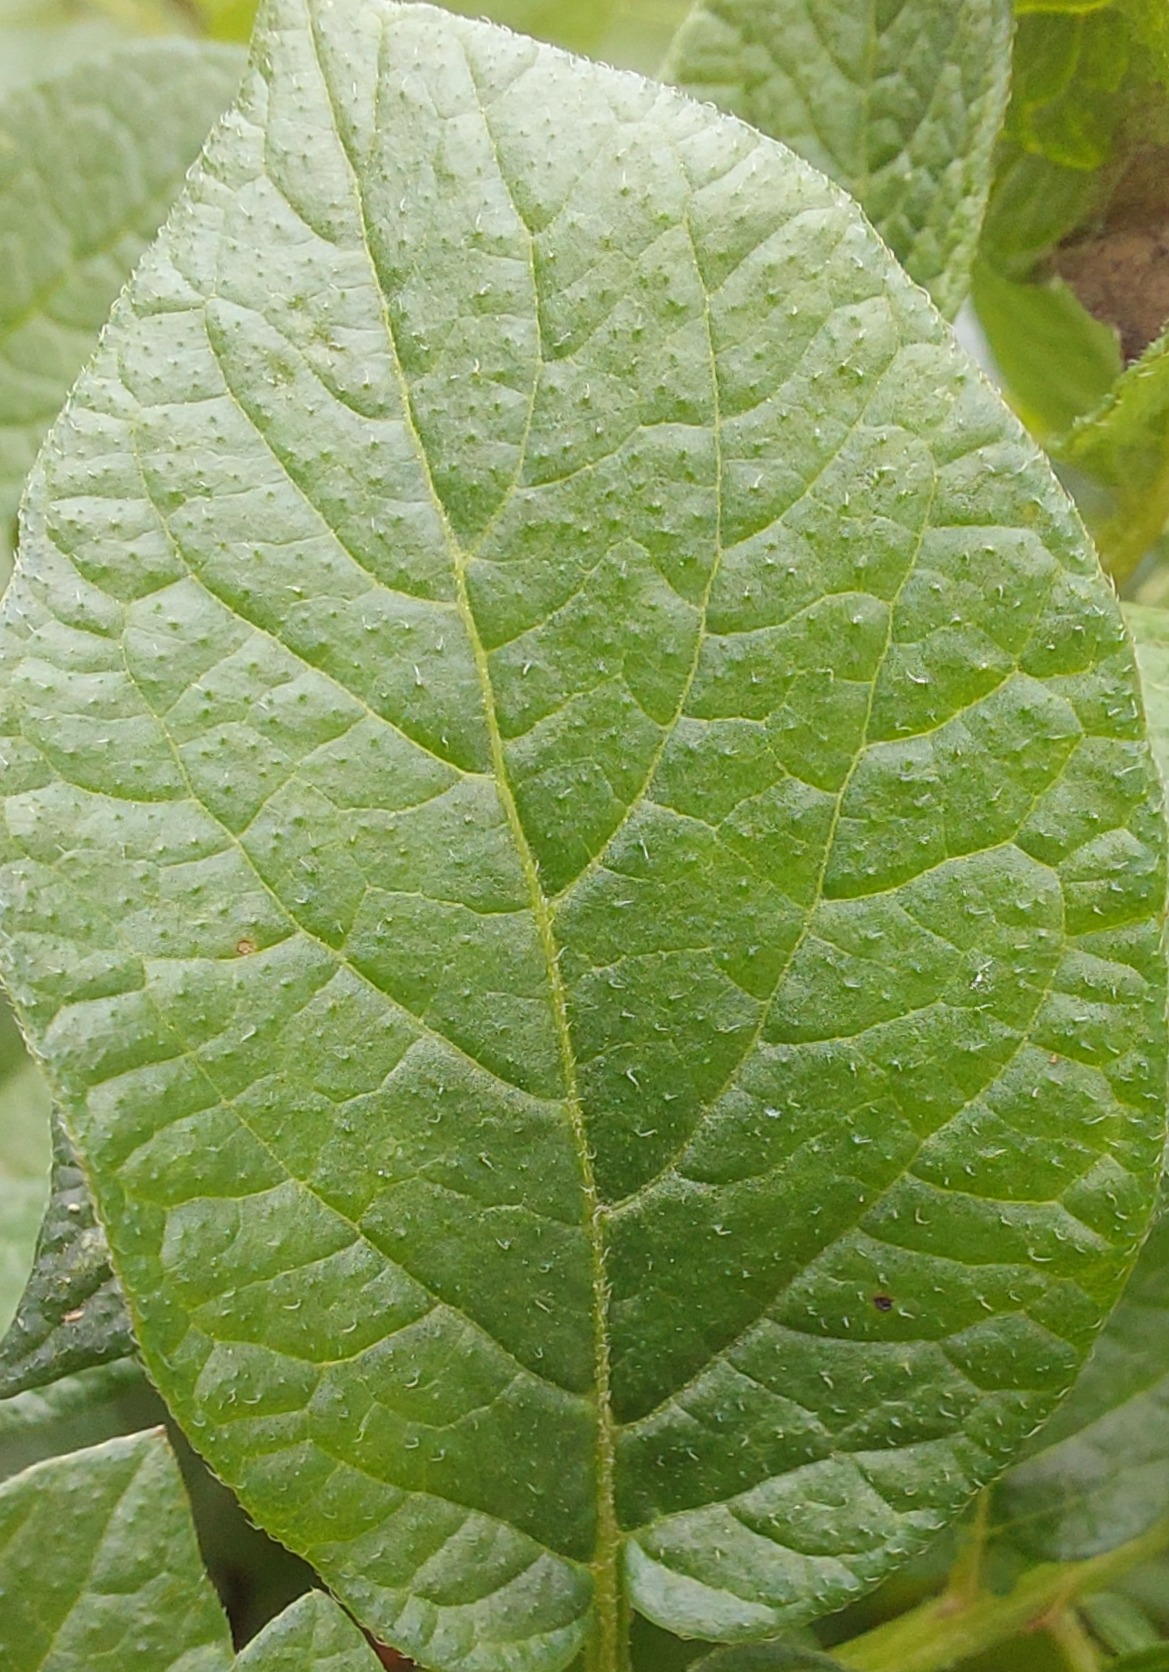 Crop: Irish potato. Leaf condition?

healthy
